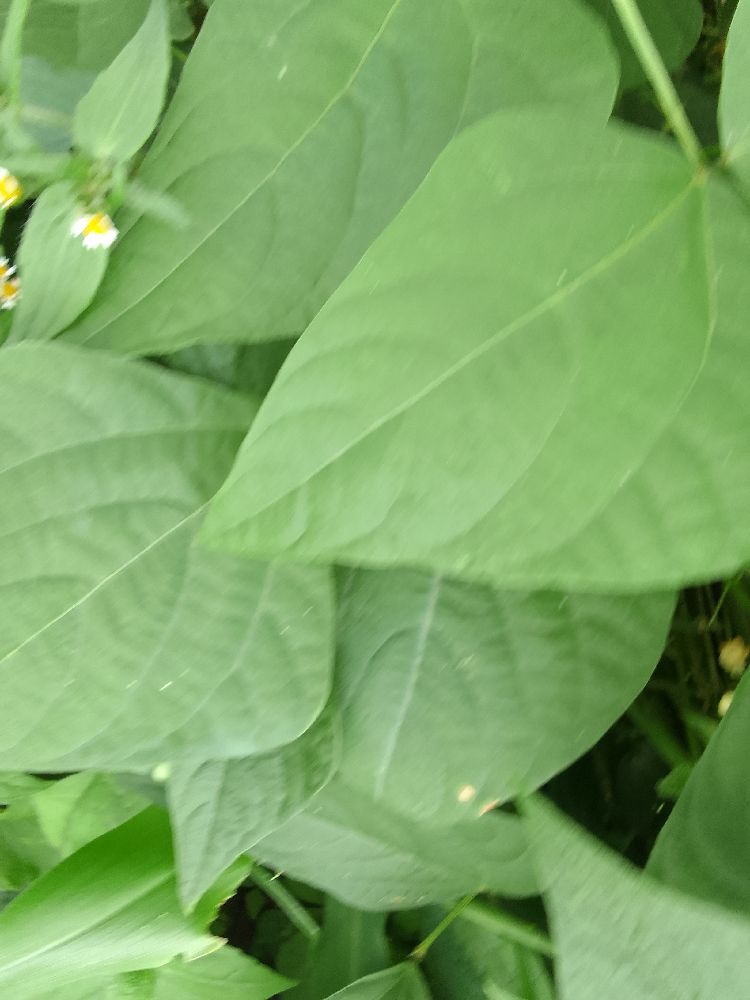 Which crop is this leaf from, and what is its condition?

common bean, healthy
